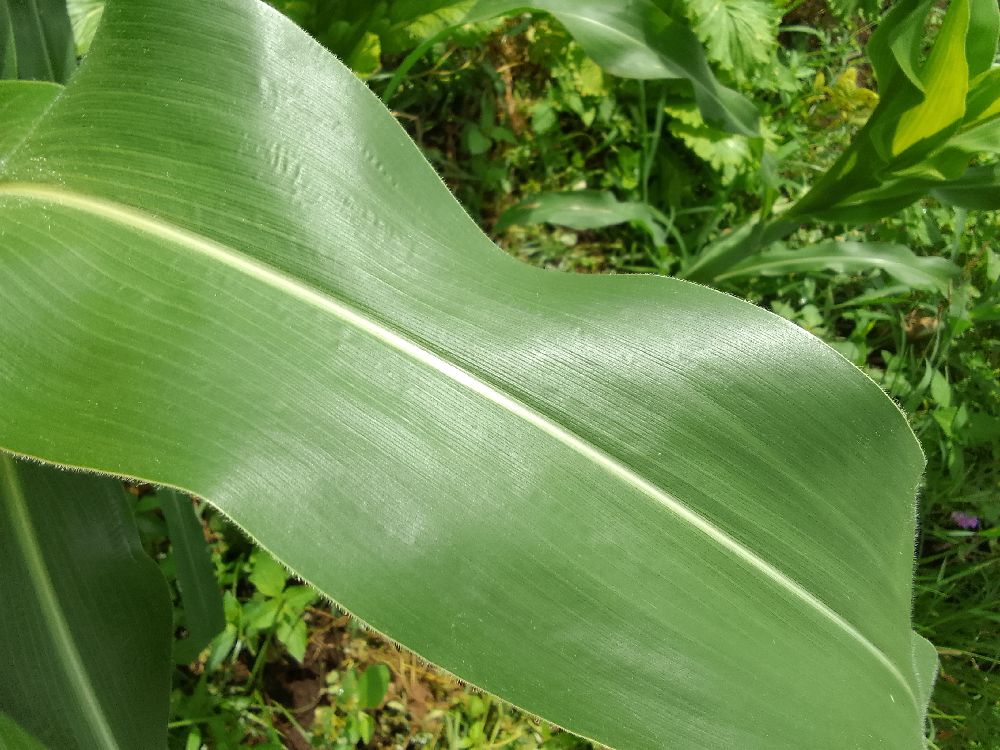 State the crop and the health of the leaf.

maize, healthy
